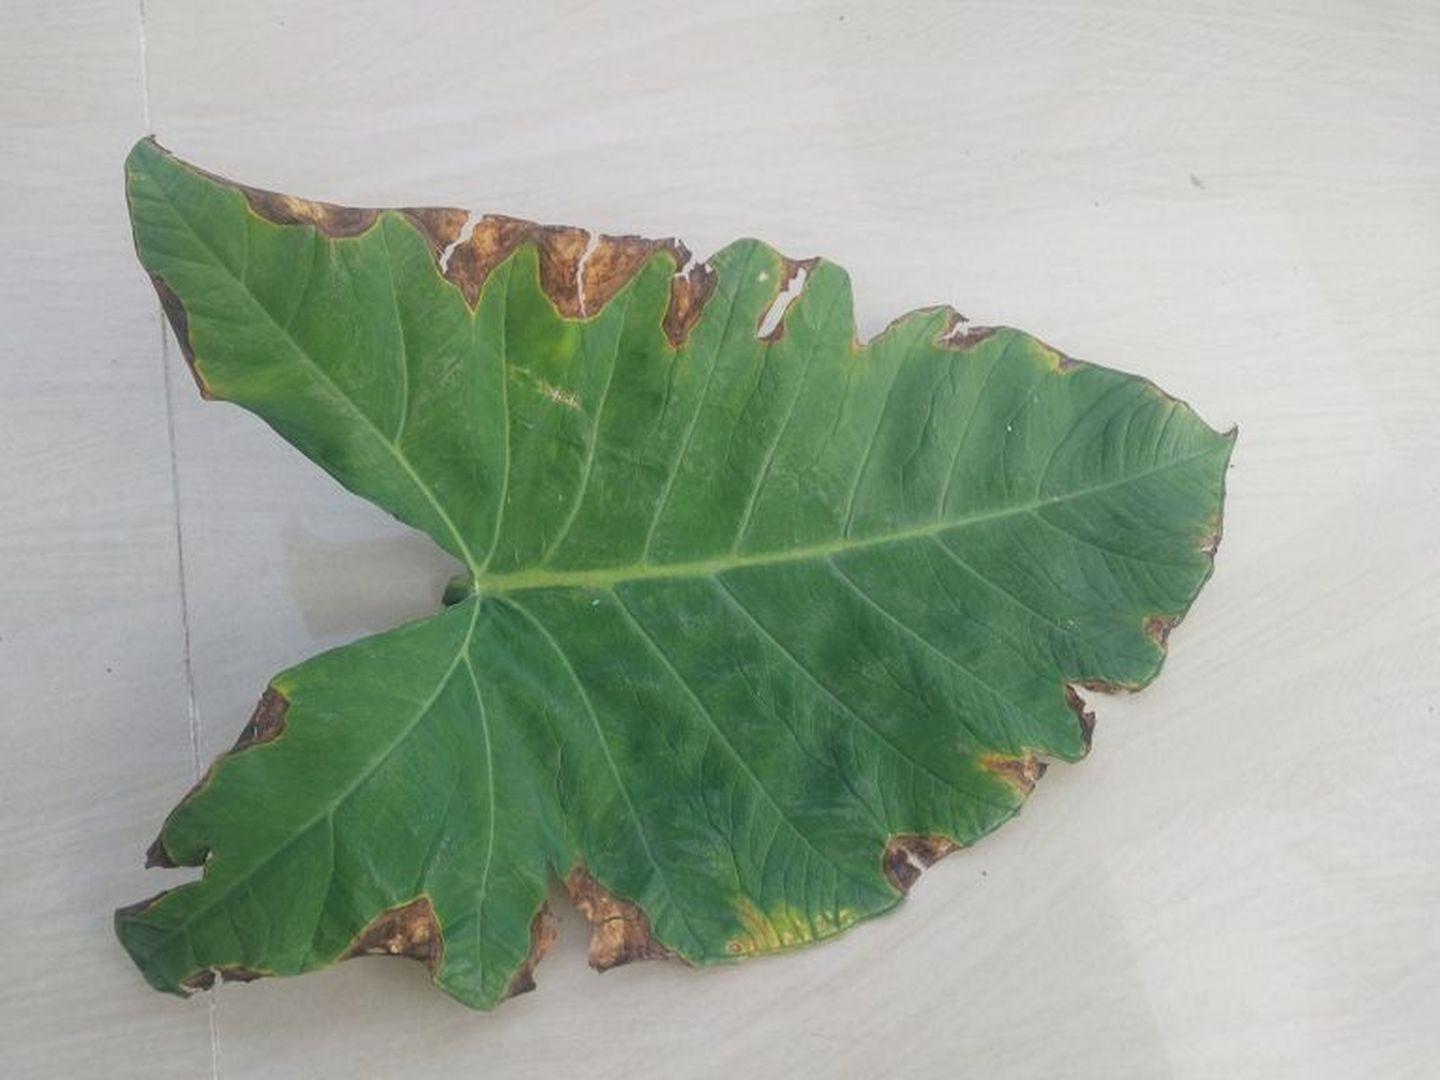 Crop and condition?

taro, leaf blight
